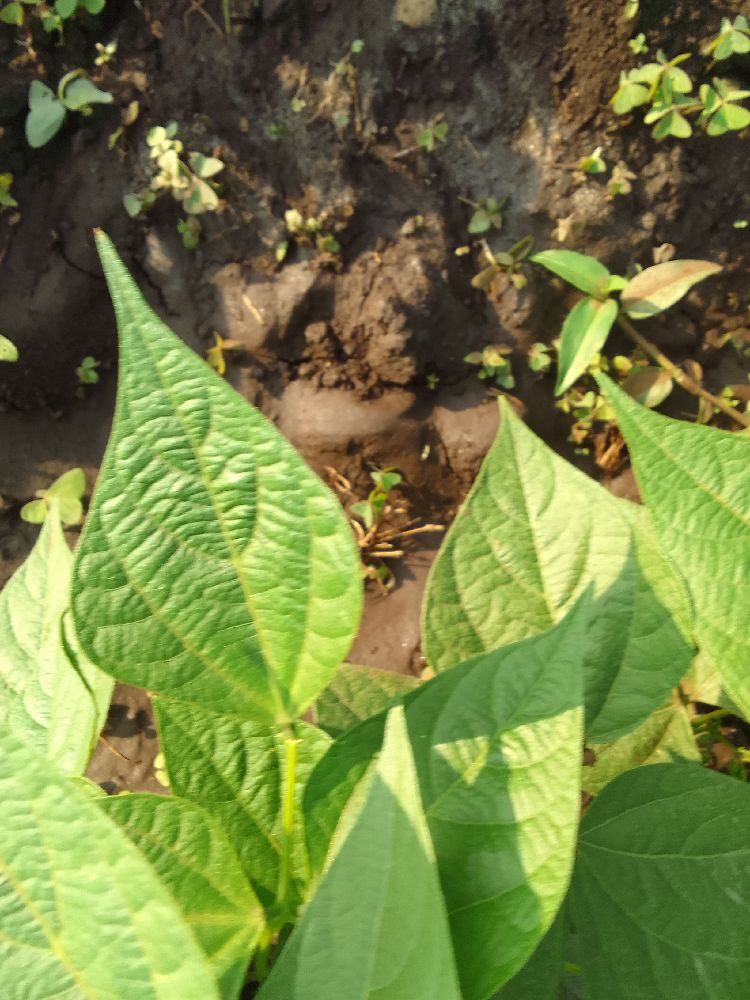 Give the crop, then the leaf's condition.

common bean, healthy
